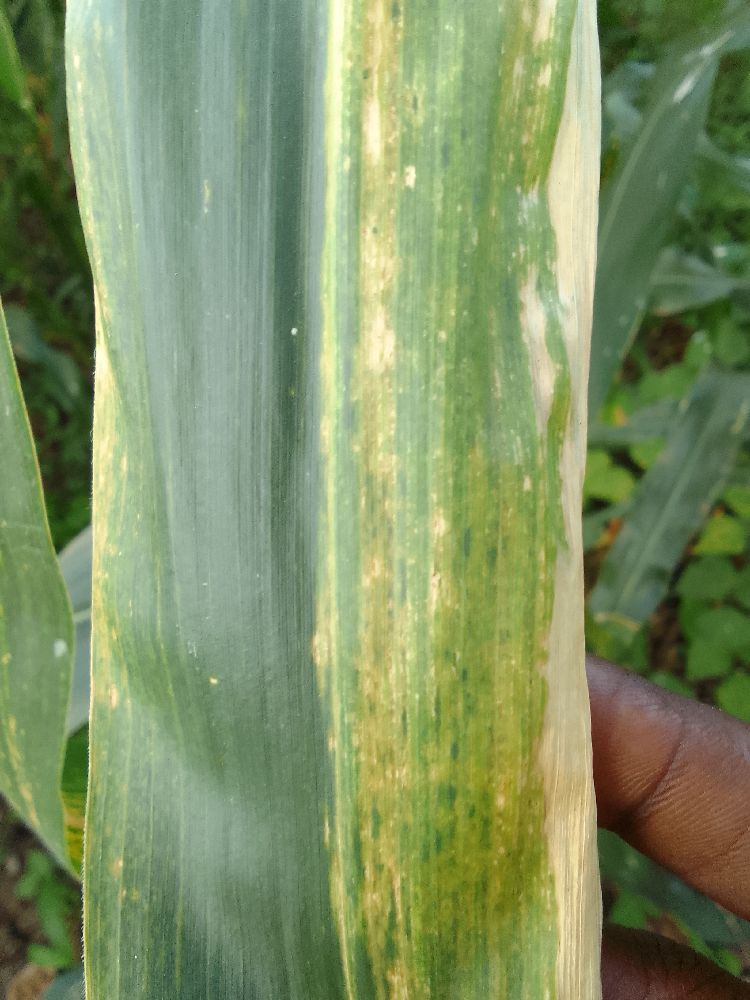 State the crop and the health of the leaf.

maize, maize lethal necrosis
